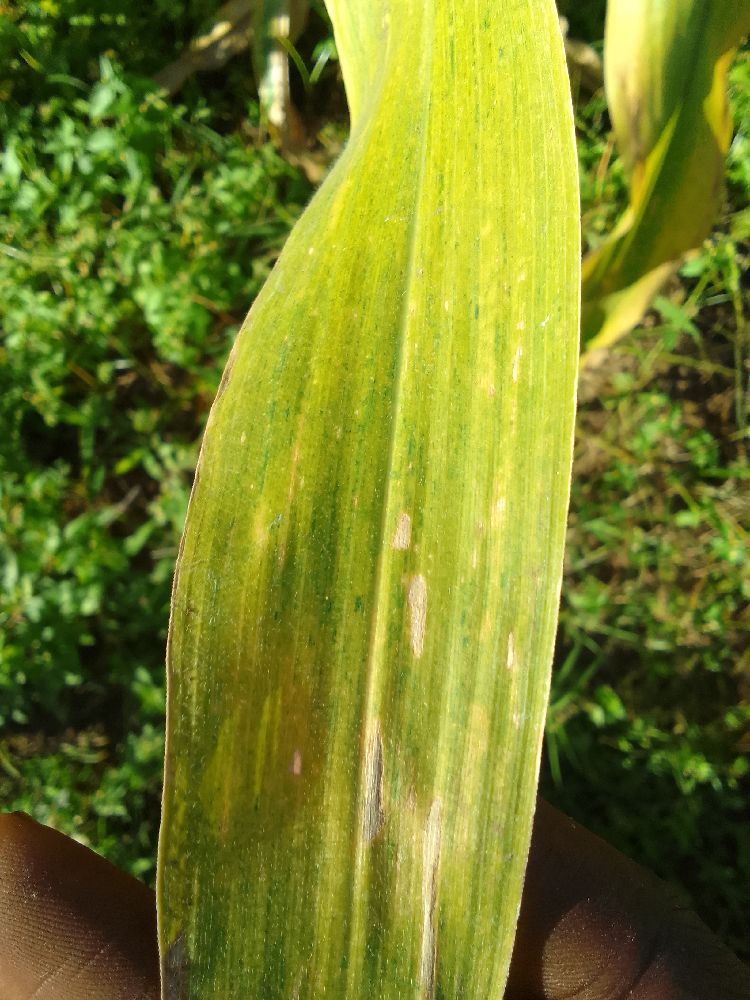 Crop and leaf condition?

maize, maize lethal necrosis
